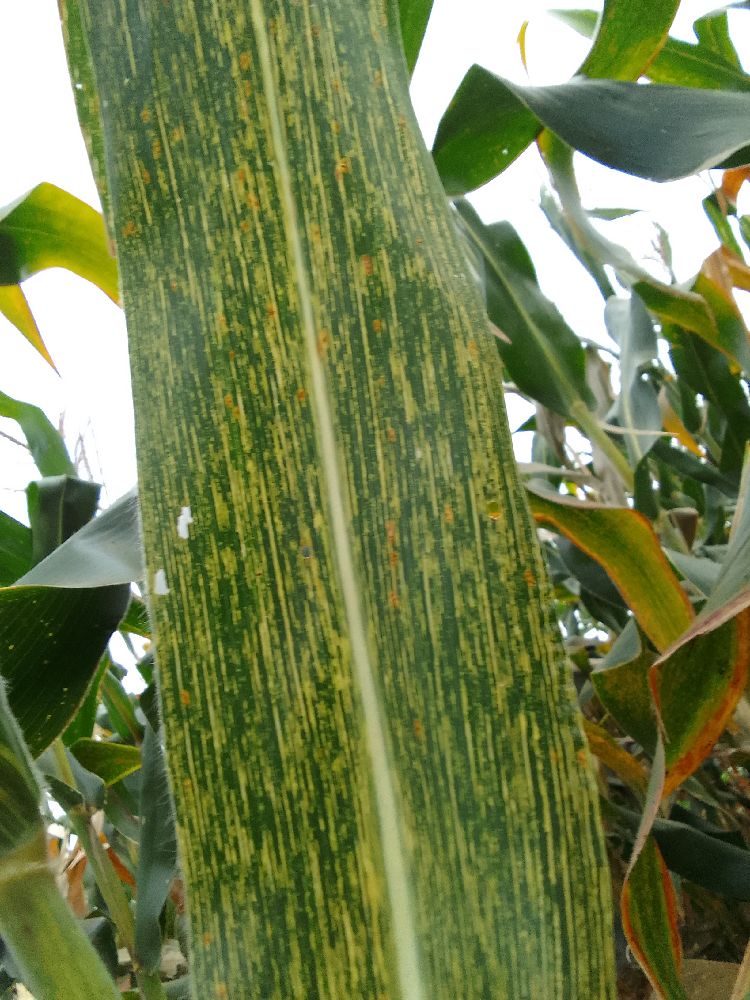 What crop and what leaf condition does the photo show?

maize, healthy
